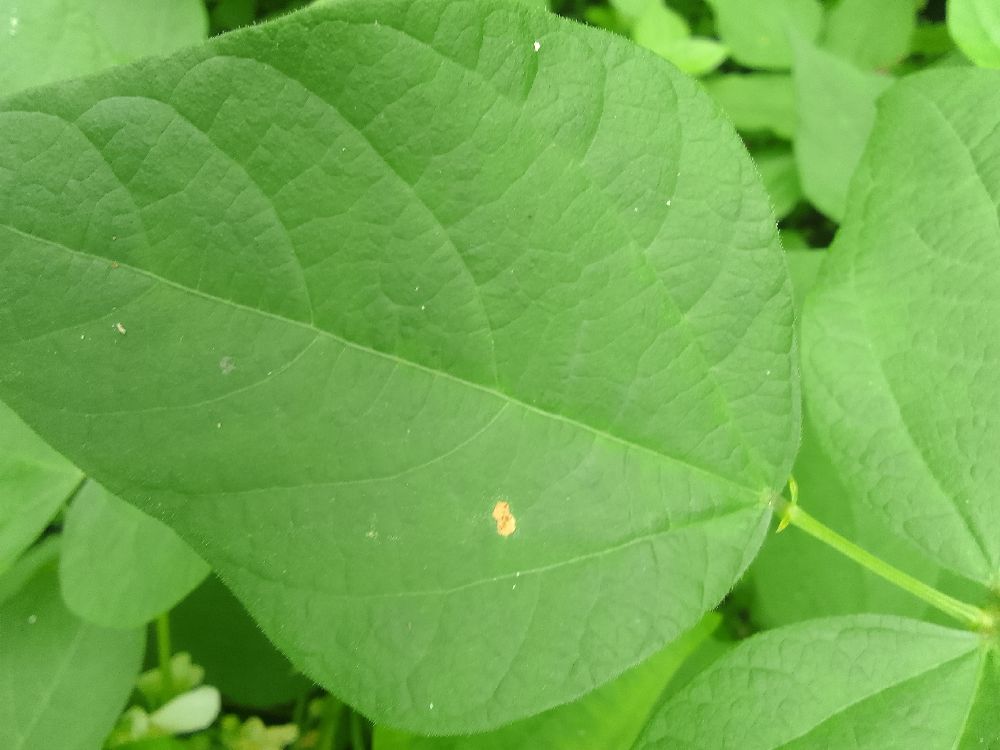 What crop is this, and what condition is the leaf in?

common bean, healthy
